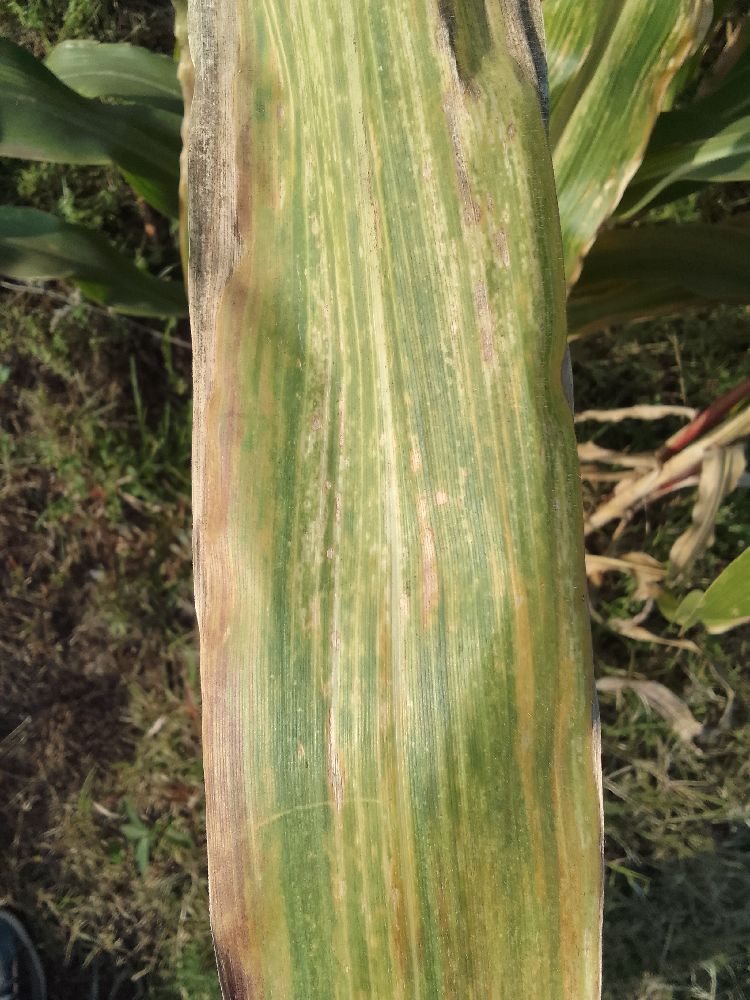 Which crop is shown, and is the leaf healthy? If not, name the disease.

maize, maize lethal necrosis
